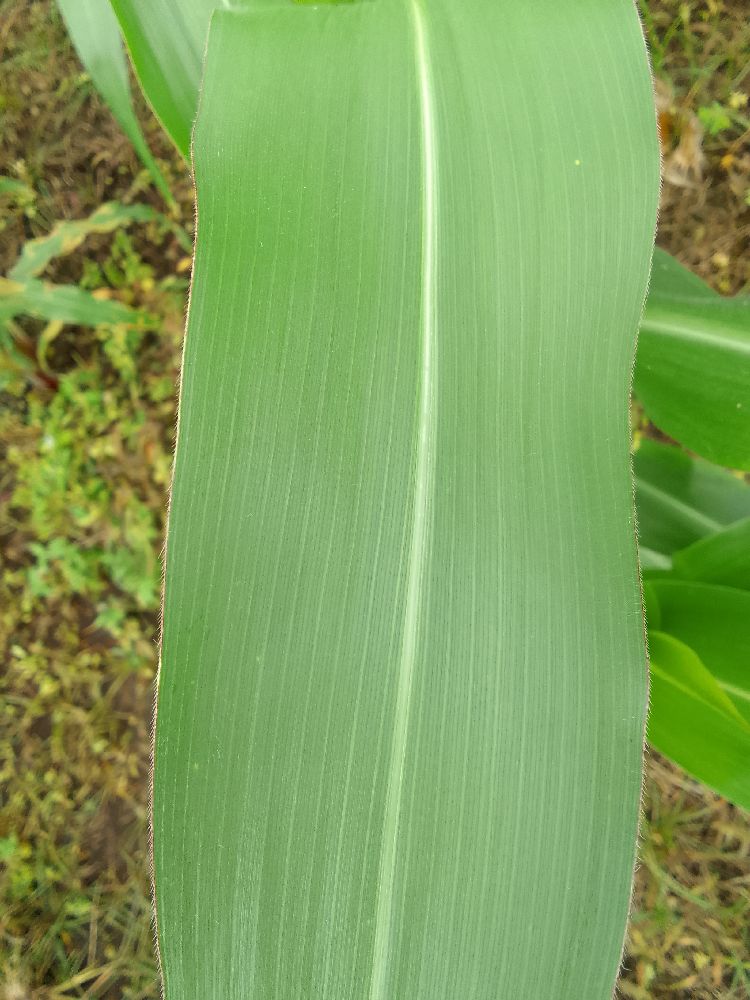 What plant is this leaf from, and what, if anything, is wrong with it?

maize, healthy
